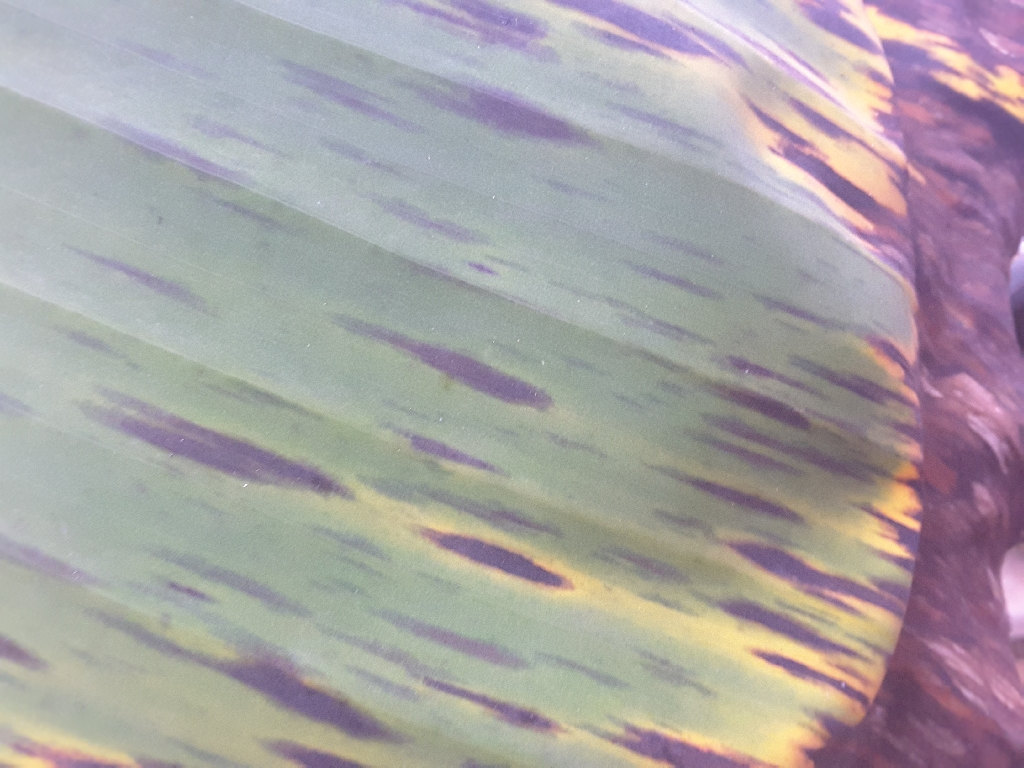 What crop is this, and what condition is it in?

banana, black sigatoka
